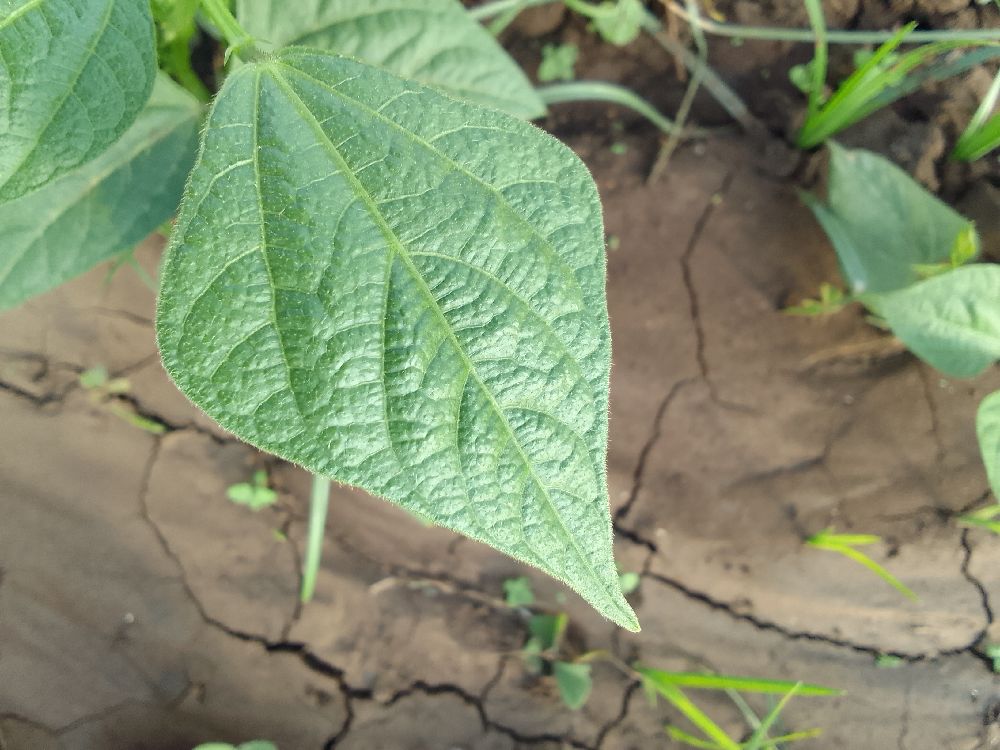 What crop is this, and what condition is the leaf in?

common bean, healthy
